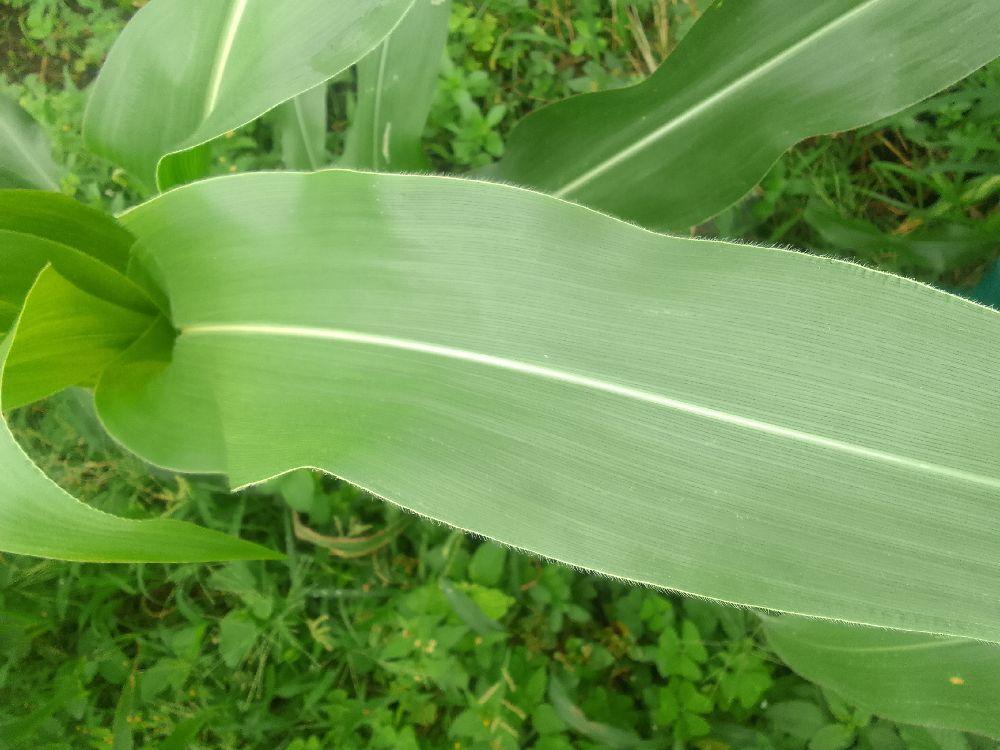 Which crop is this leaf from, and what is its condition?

maize, healthy
